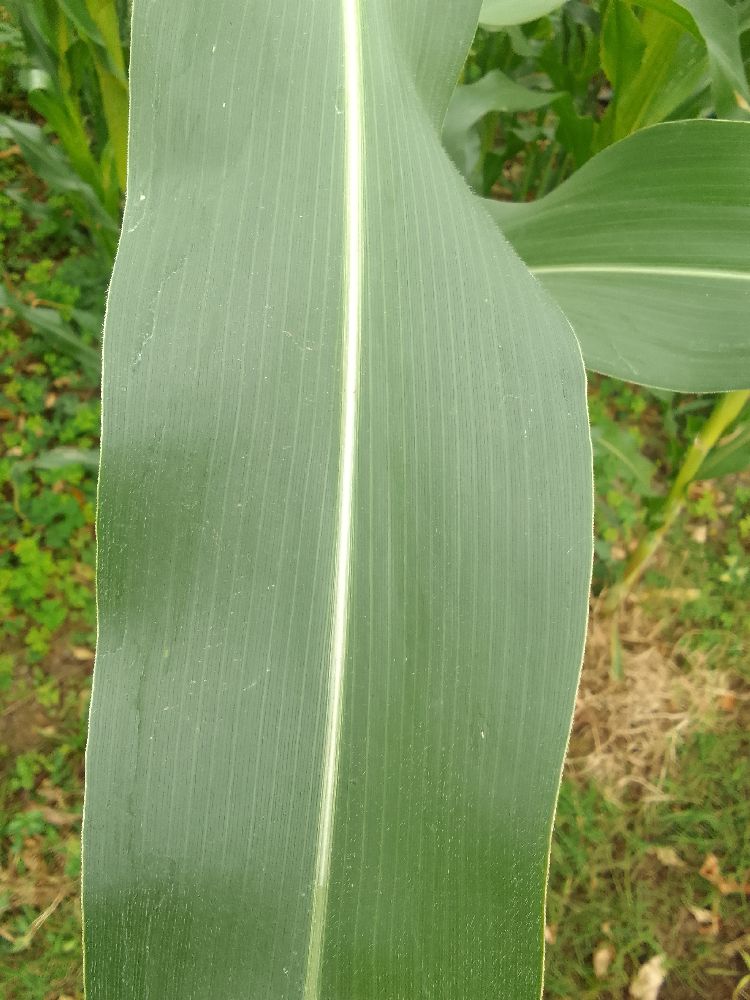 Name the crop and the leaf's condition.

maize, healthy
